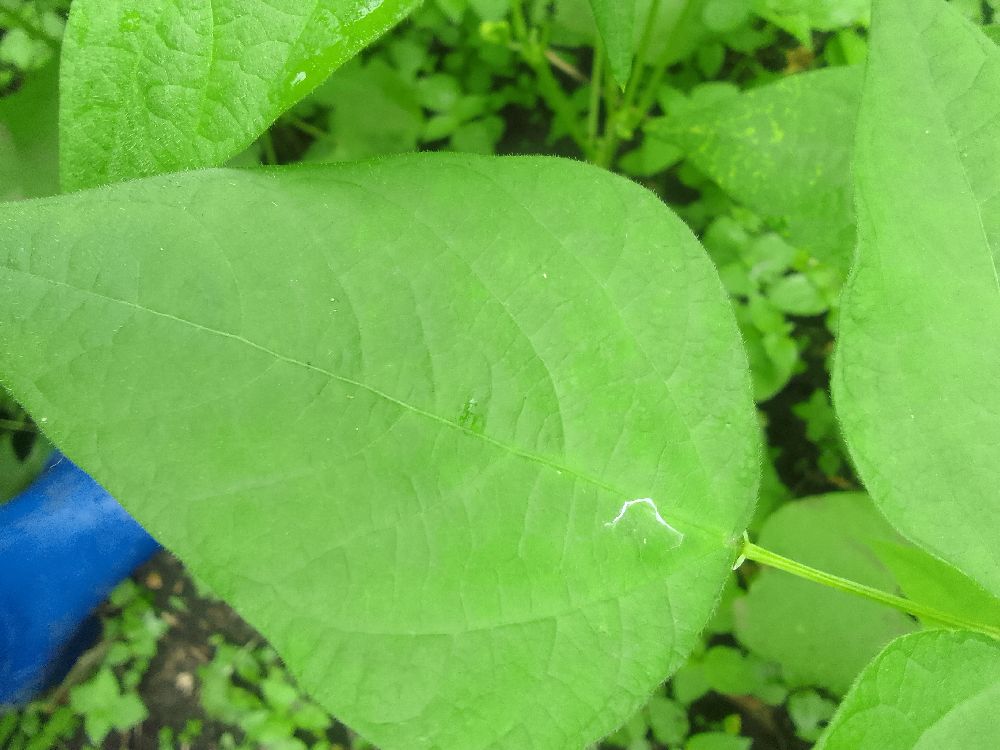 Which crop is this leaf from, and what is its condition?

common bean, healthy
